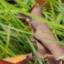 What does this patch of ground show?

grass
